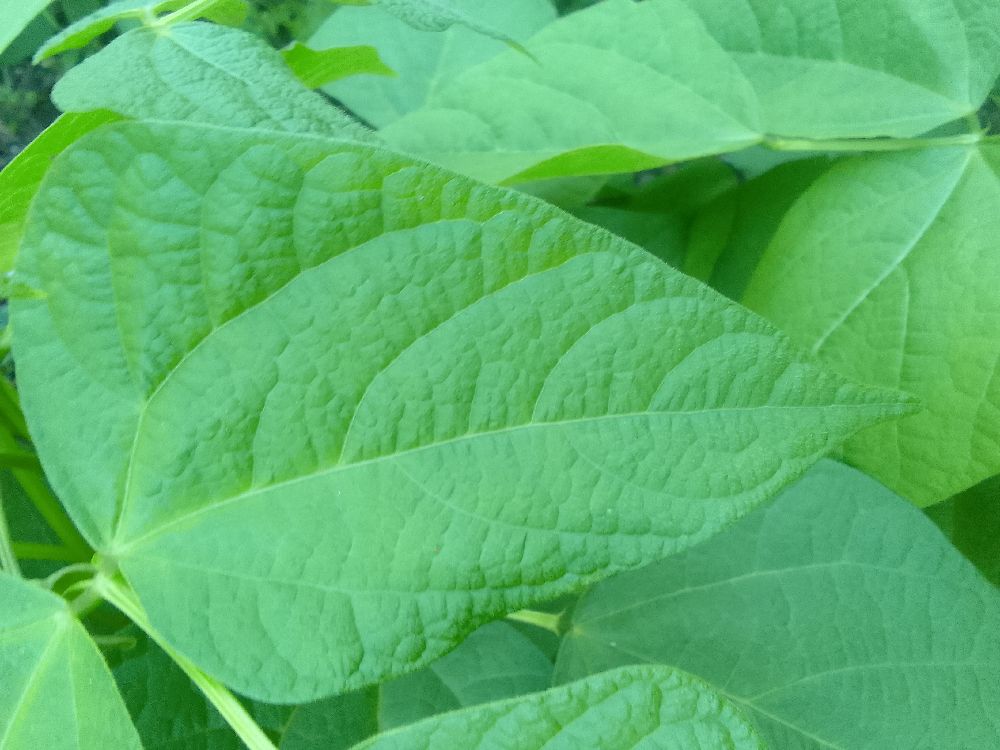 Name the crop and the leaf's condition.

common bean, healthy
